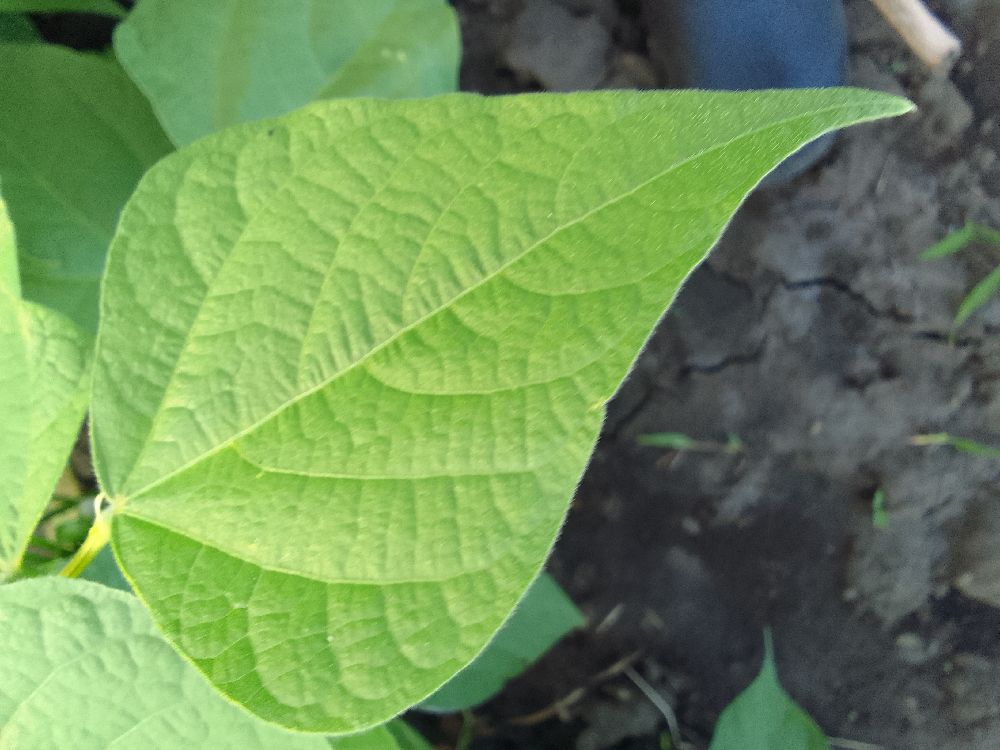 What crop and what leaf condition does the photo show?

common bean, healthy
